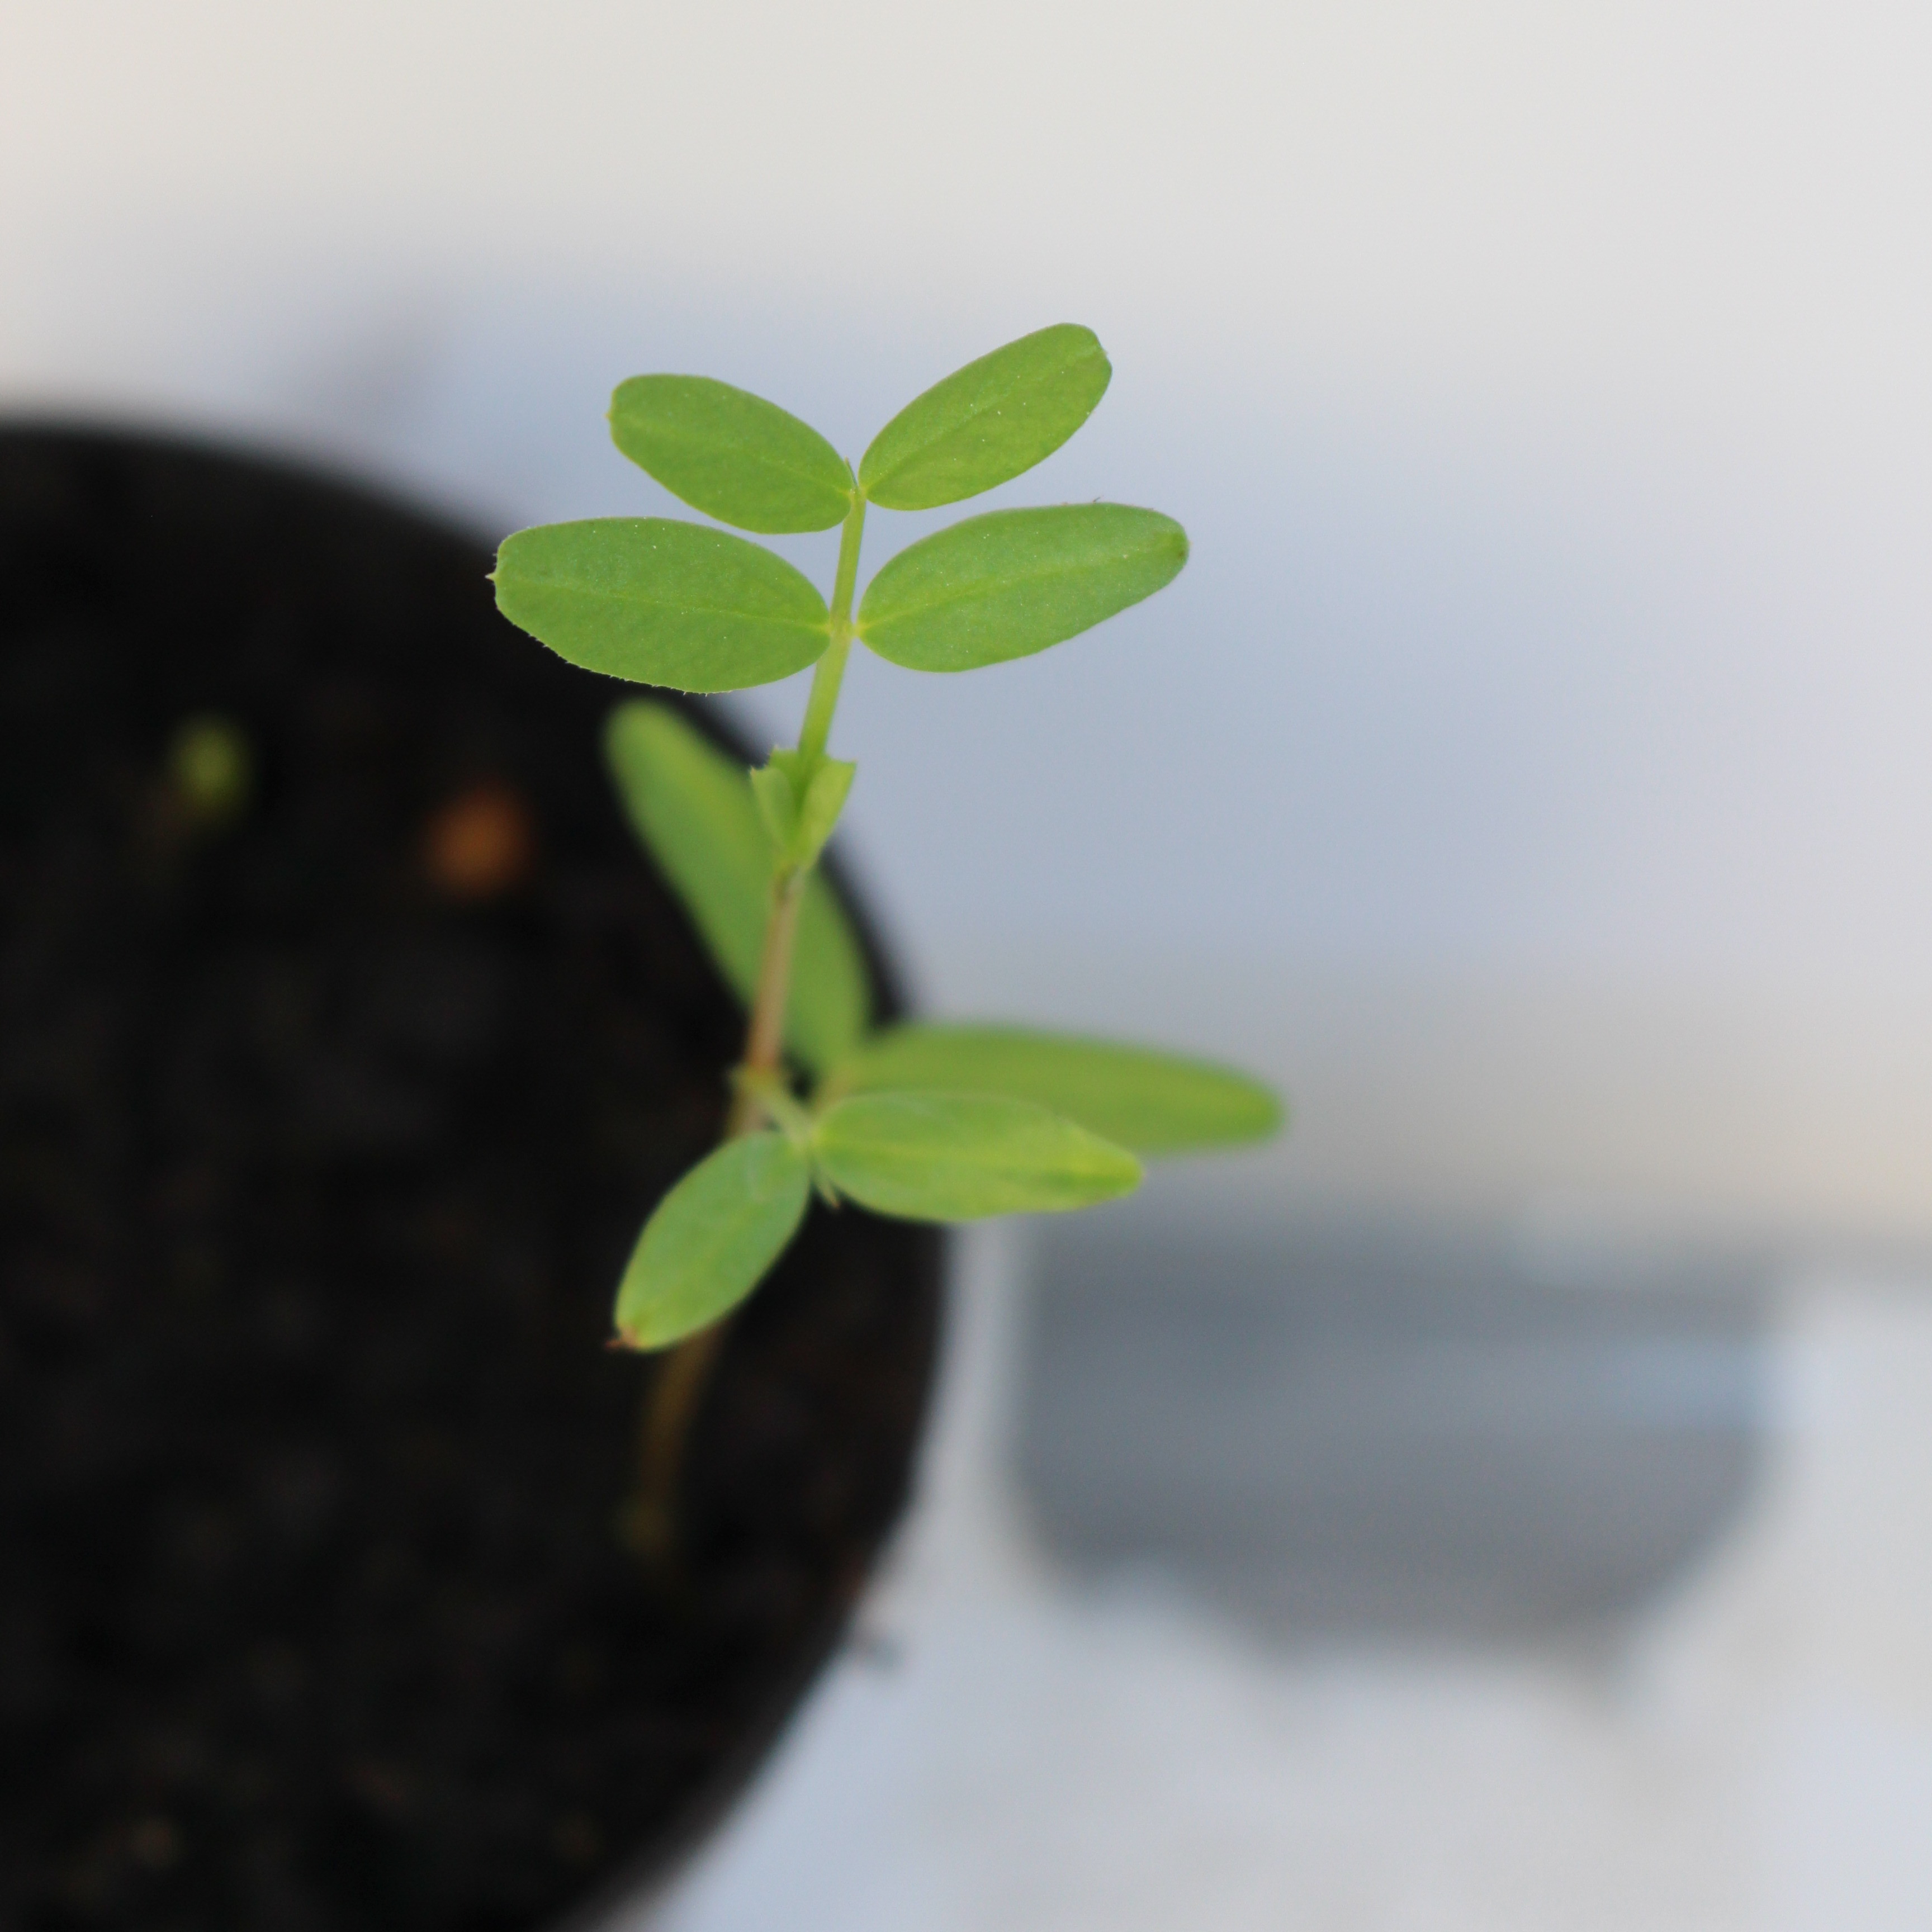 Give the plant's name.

Vicia sativa
